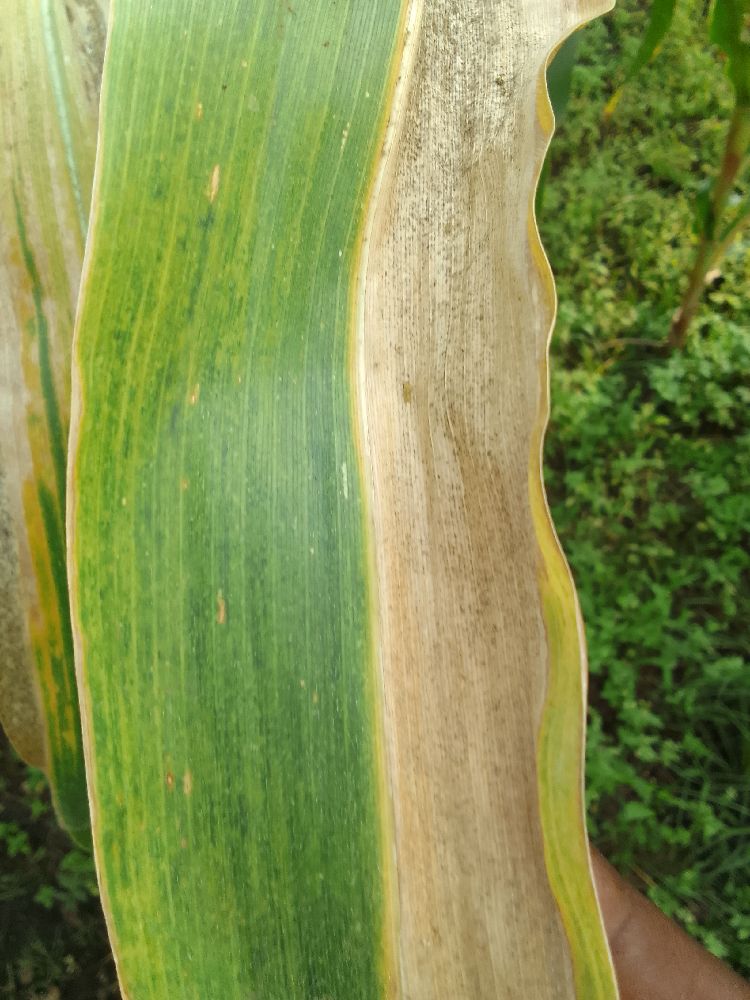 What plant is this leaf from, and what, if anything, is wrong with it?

maize, maize lethal necrosis
